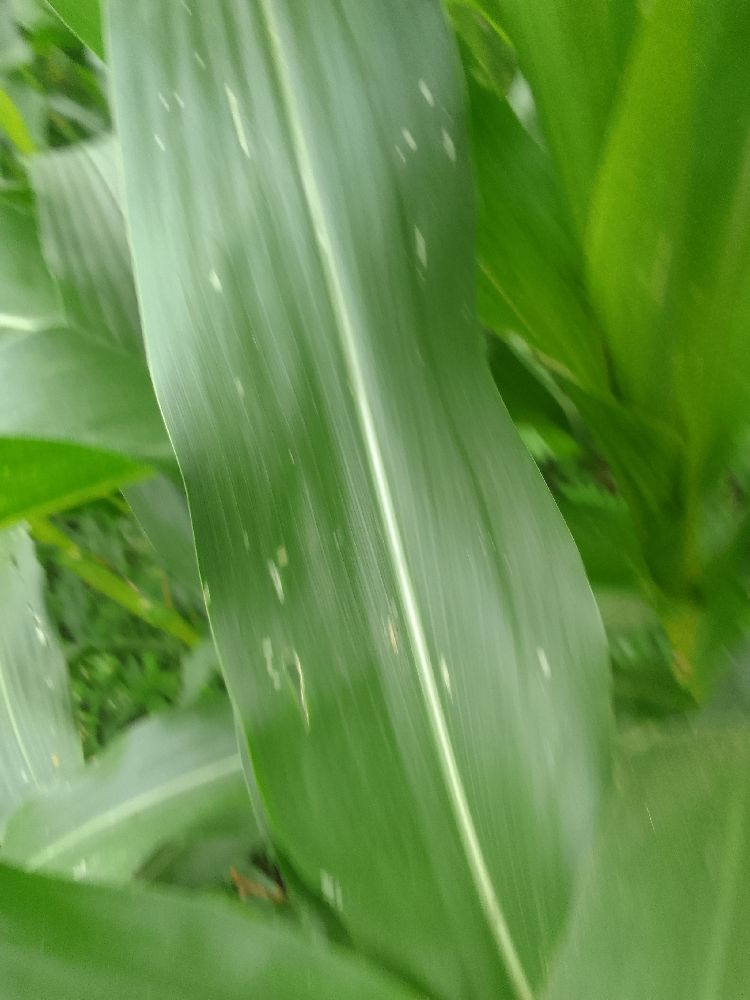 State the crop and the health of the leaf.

maize, healthy
